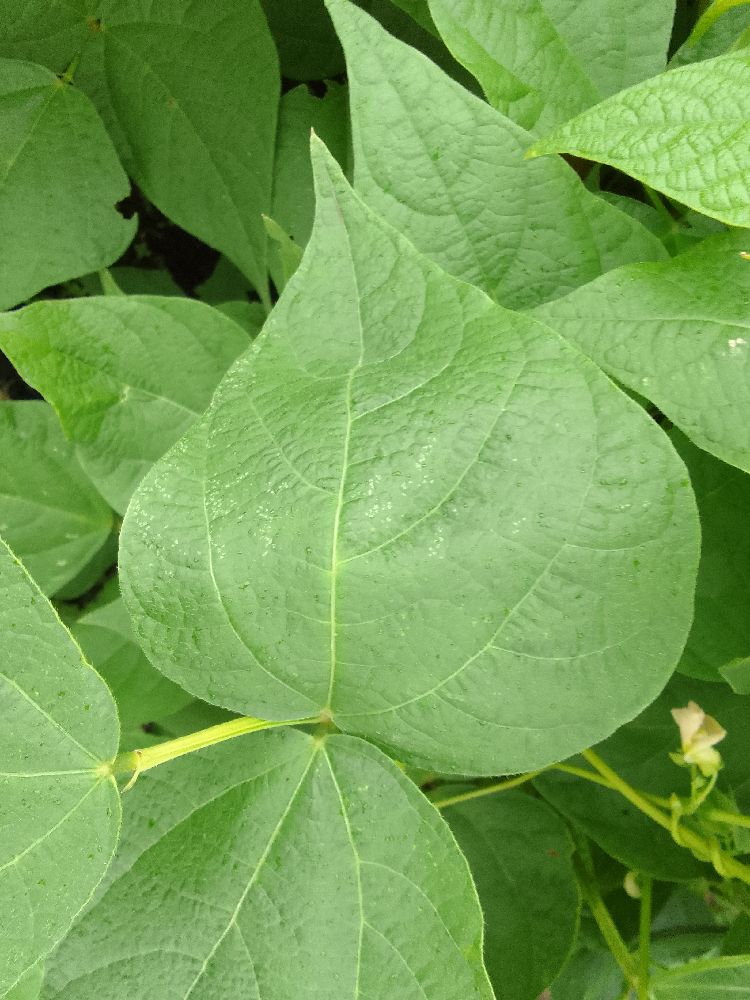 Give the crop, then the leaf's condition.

common bean, healthy
